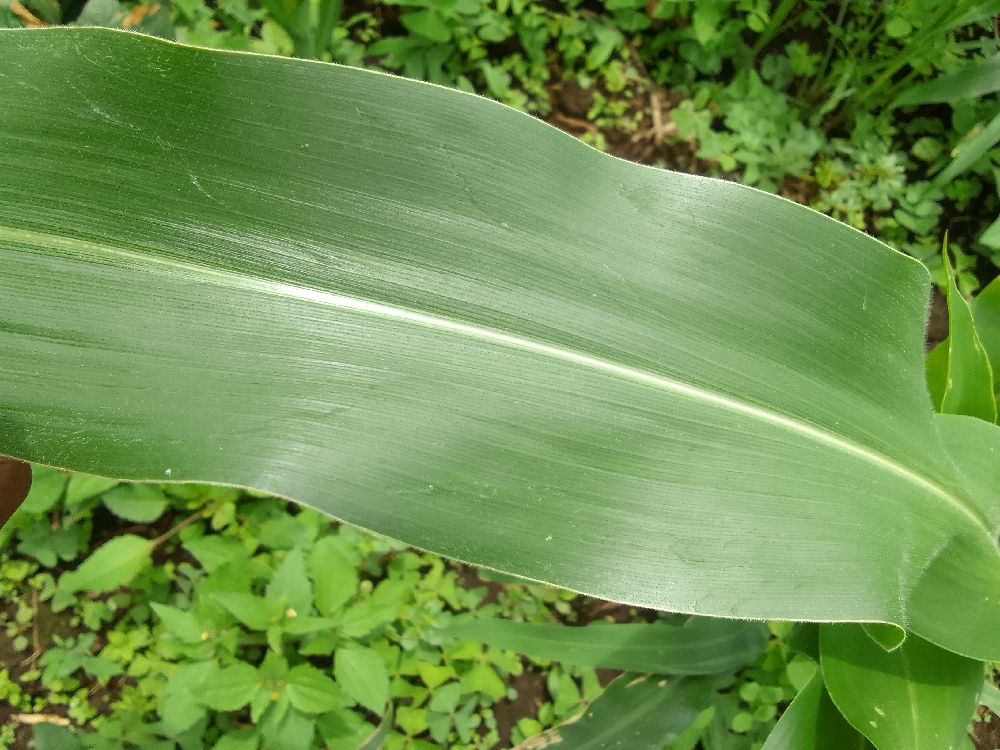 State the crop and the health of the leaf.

maize, healthy
